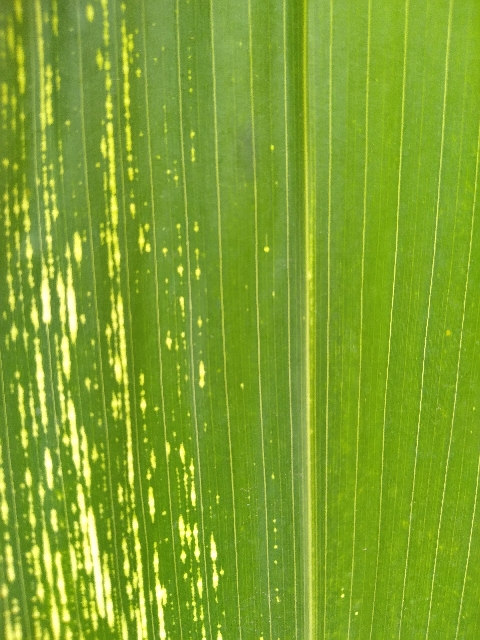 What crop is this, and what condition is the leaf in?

maize, maize streak virus
